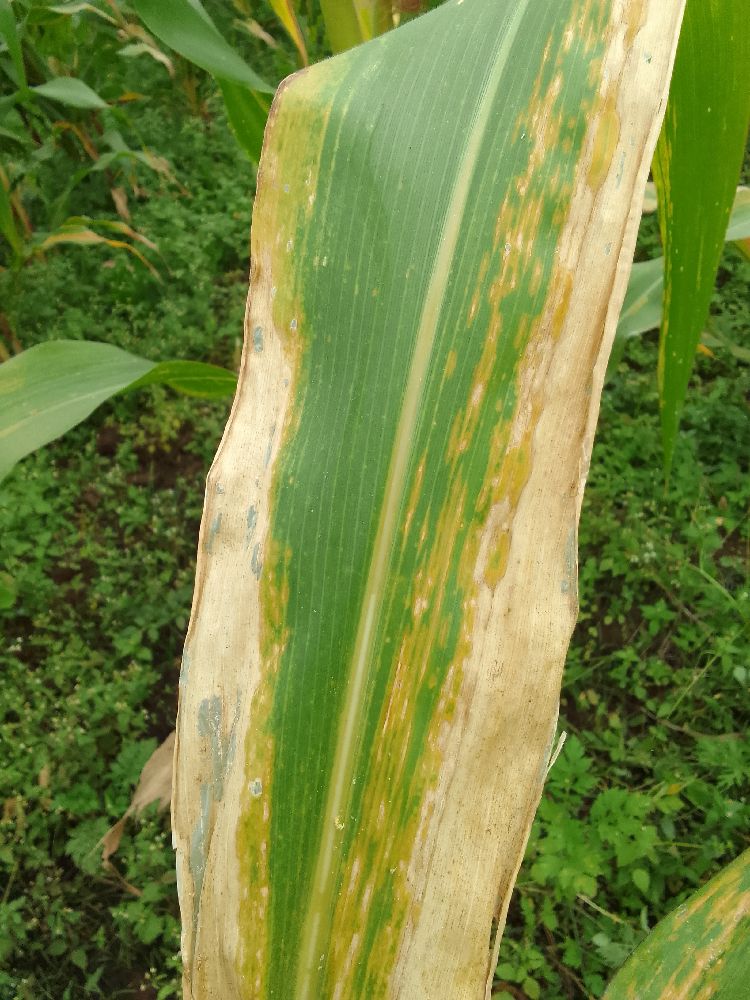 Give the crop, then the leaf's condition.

maize, maize lethal necrosis
